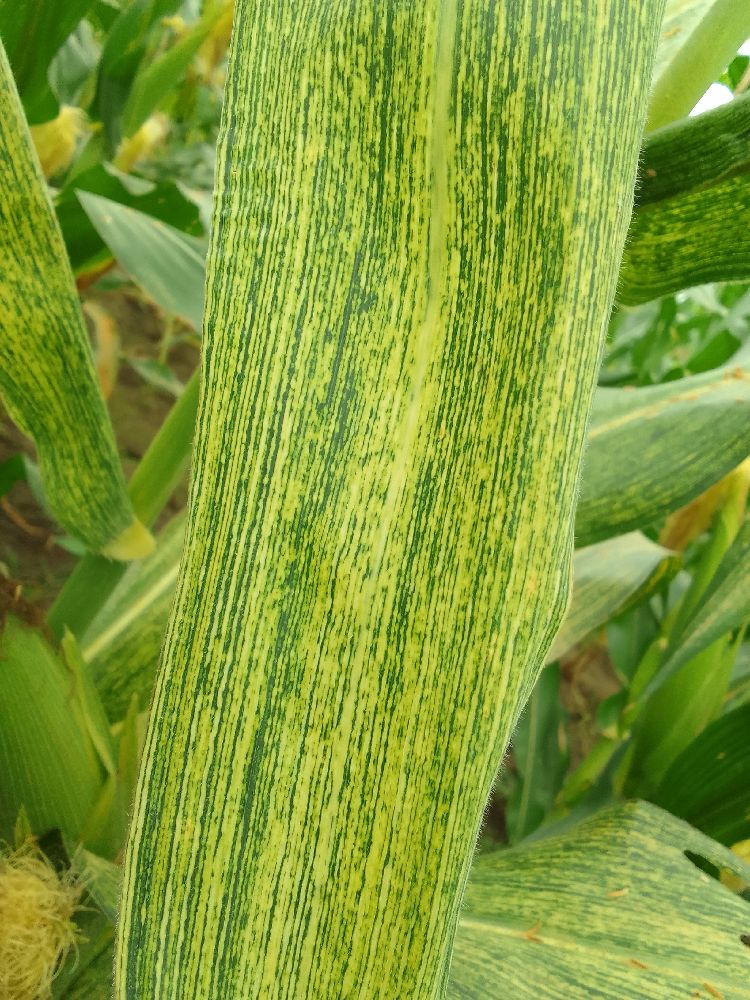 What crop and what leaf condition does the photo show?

maize, maize streak virus
